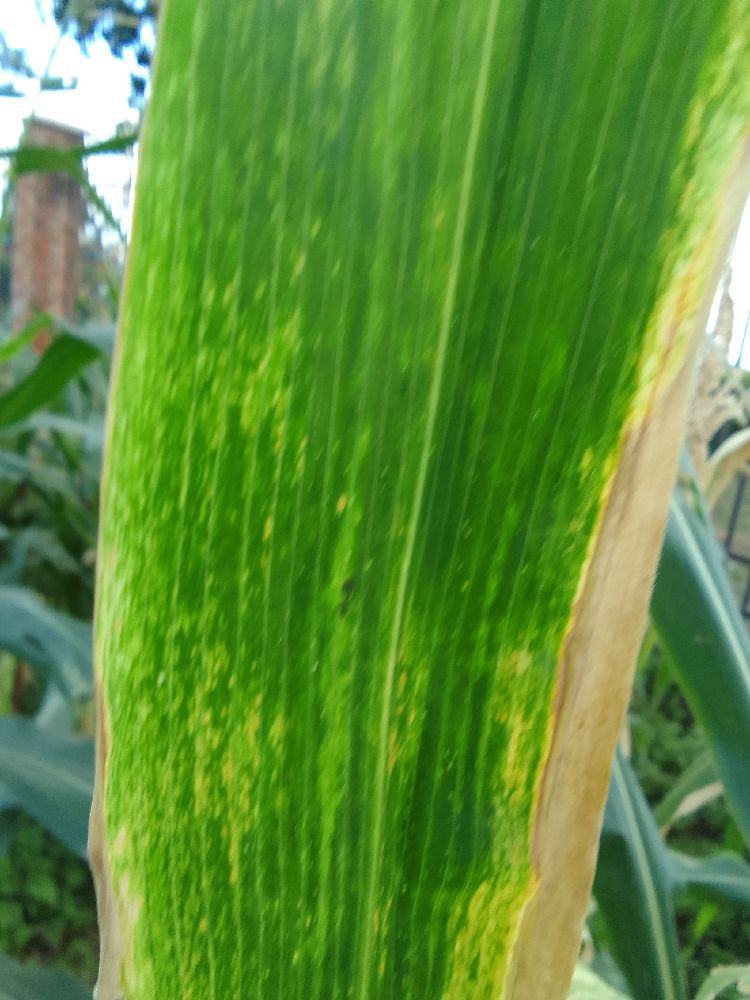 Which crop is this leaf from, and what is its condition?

maize, maize lethal necrosis
